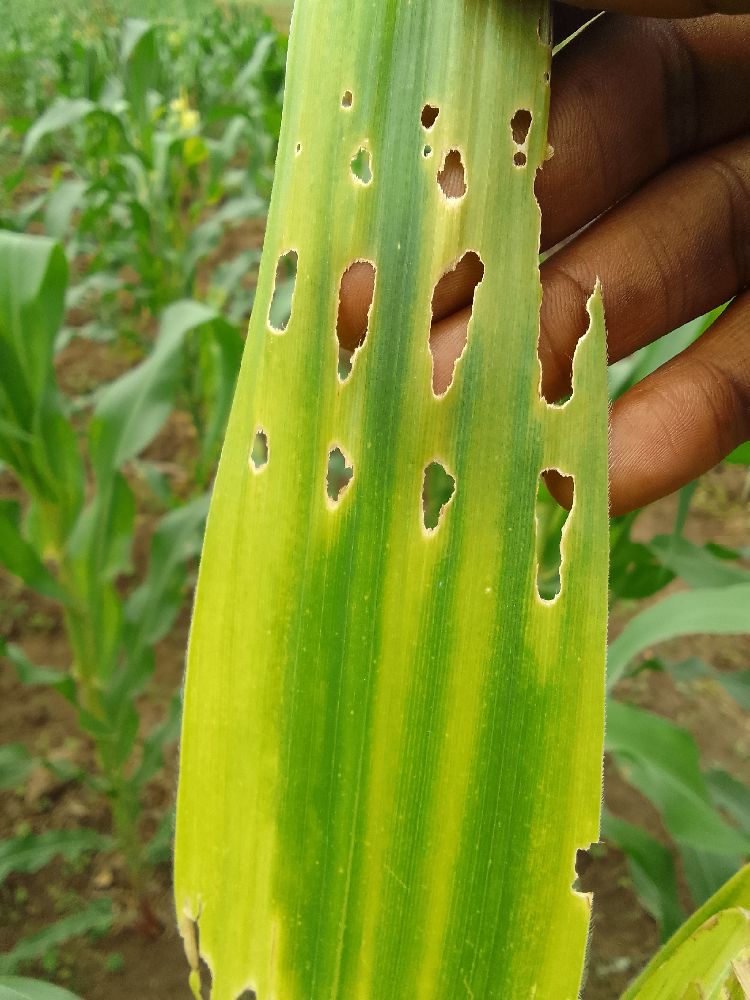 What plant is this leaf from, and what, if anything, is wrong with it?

maize, maize lethal necrosis
